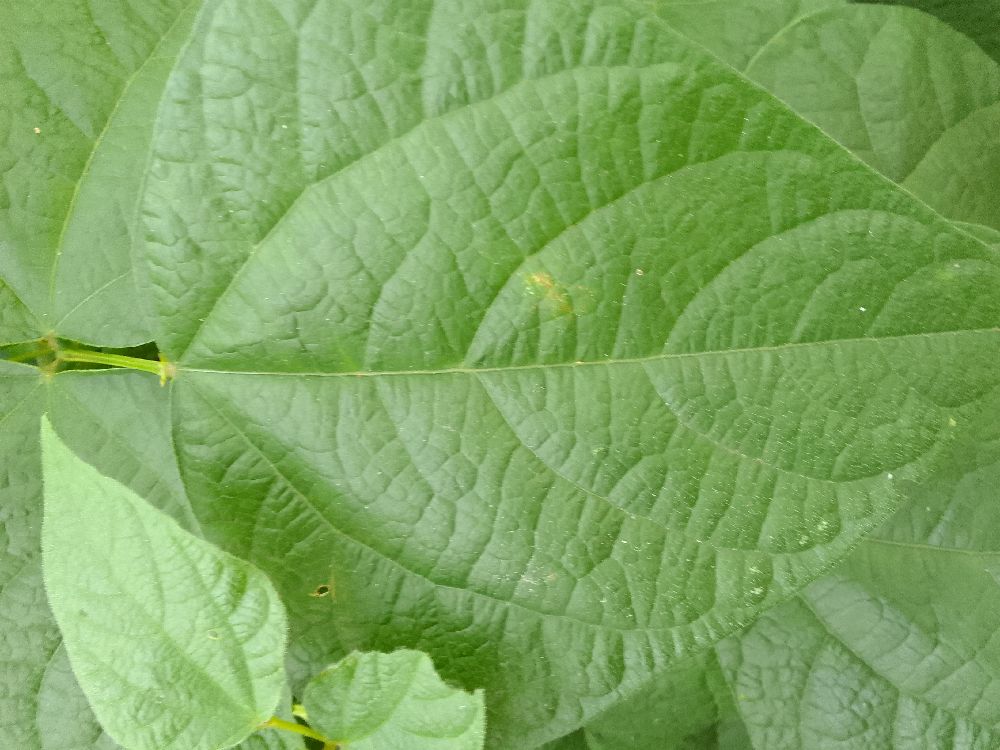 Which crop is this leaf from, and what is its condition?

common bean, healthy
